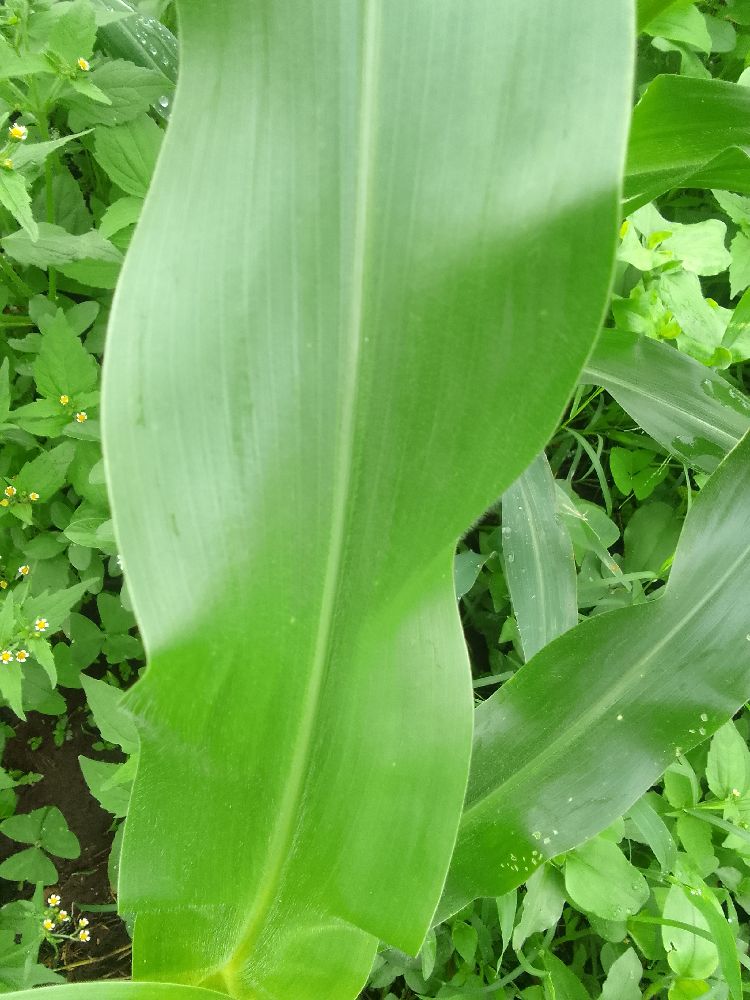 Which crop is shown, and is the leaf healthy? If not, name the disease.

maize, healthy
